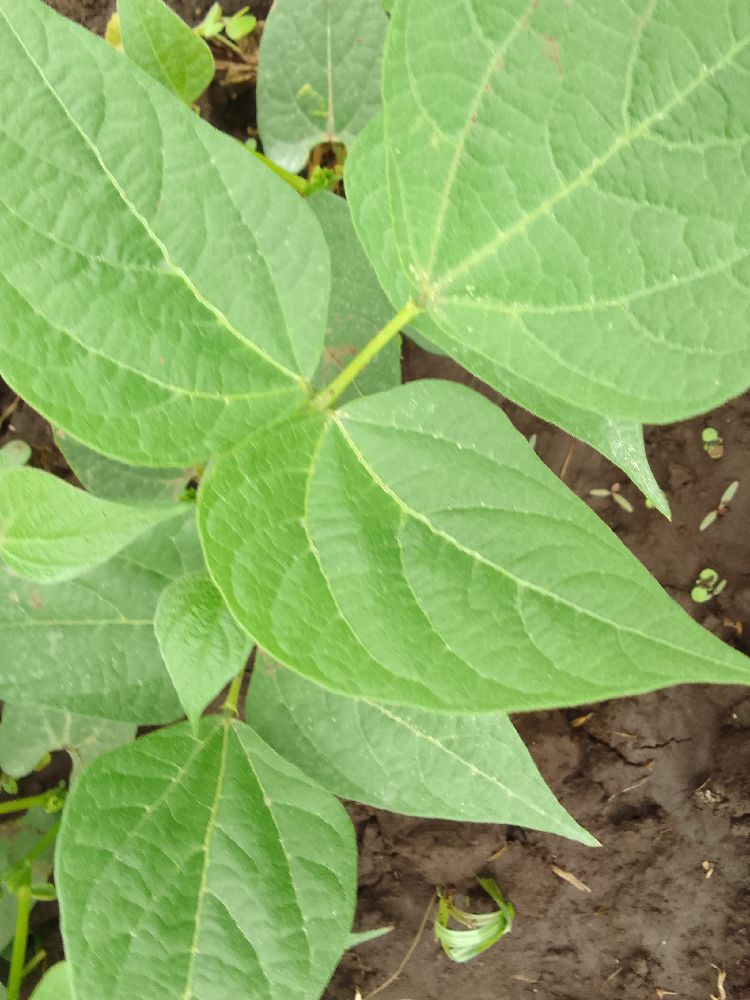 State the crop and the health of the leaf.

common bean, healthy
